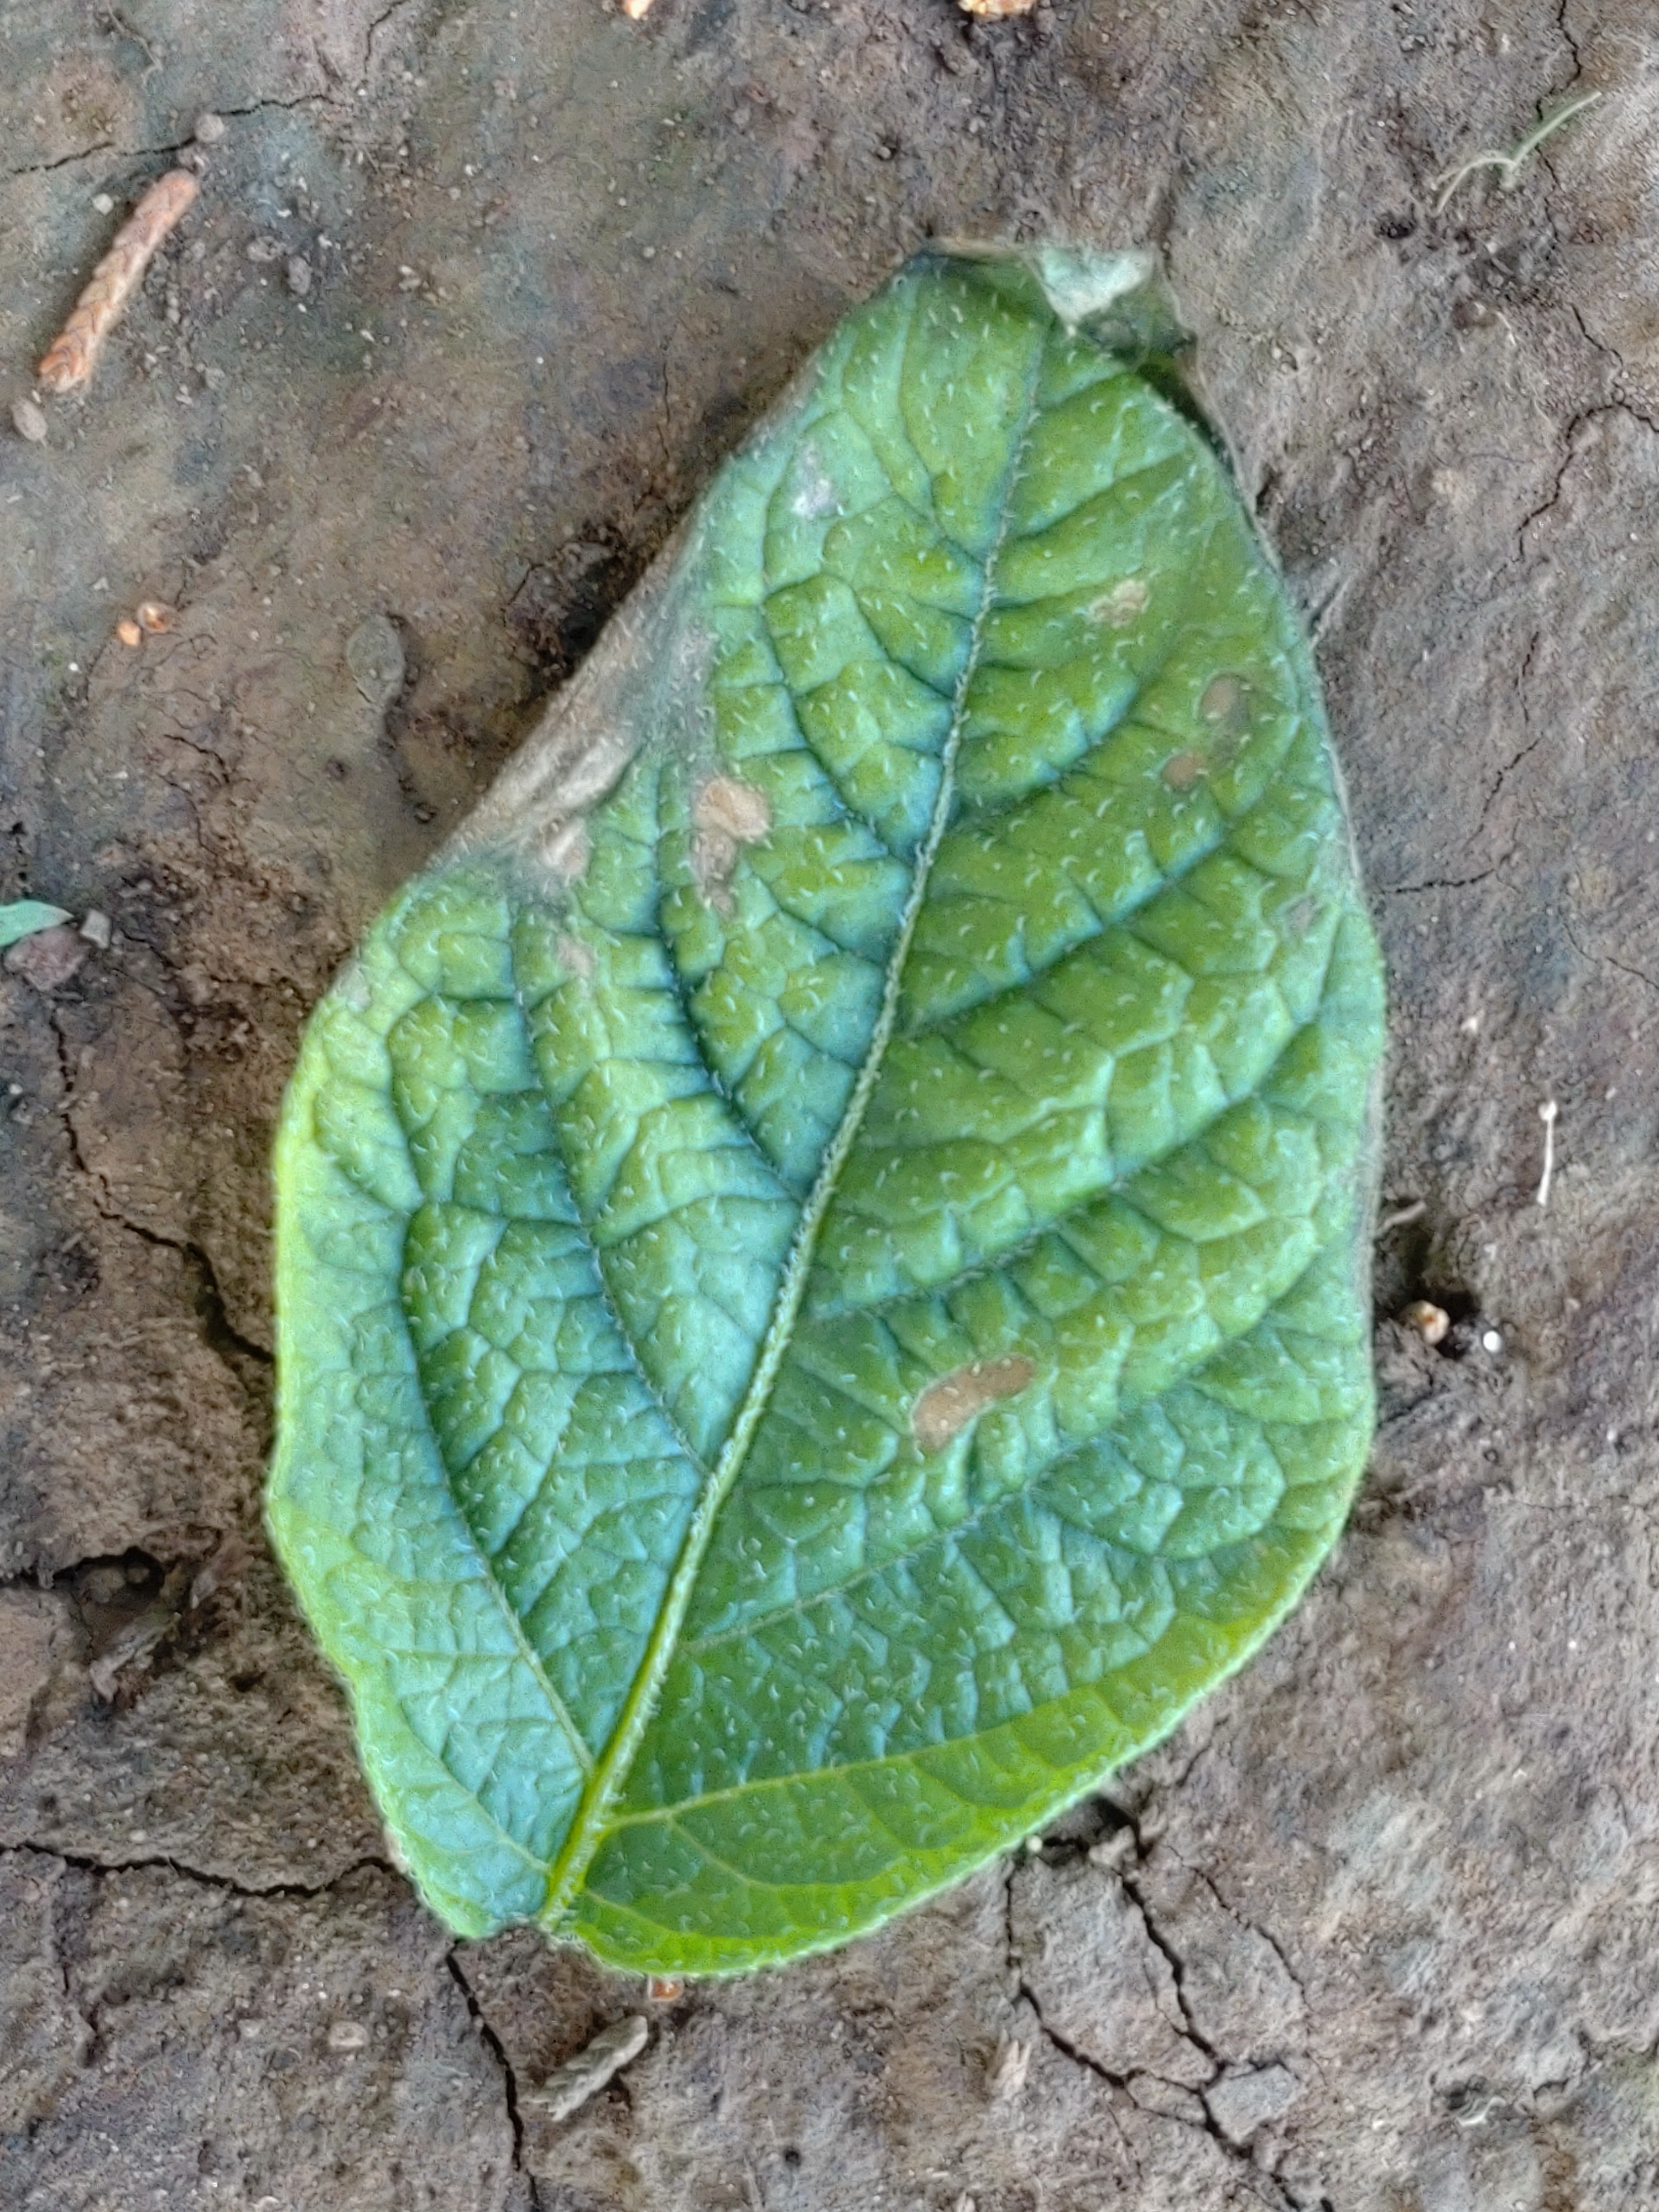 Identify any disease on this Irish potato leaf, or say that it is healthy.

early blight
